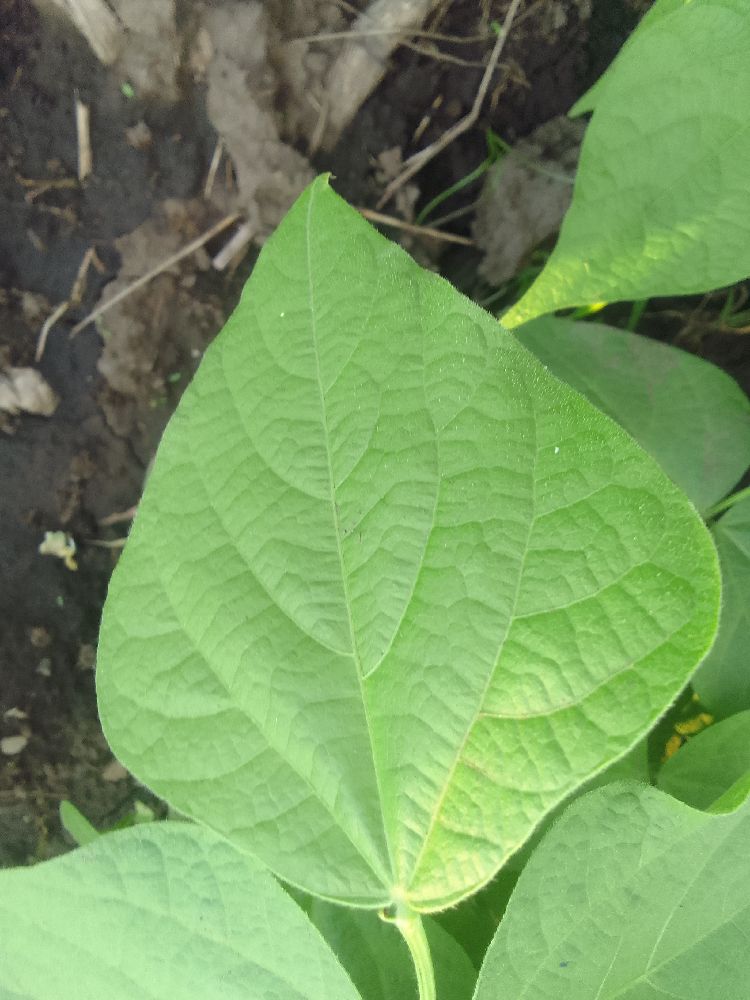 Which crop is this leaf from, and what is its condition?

common bean, healthy
